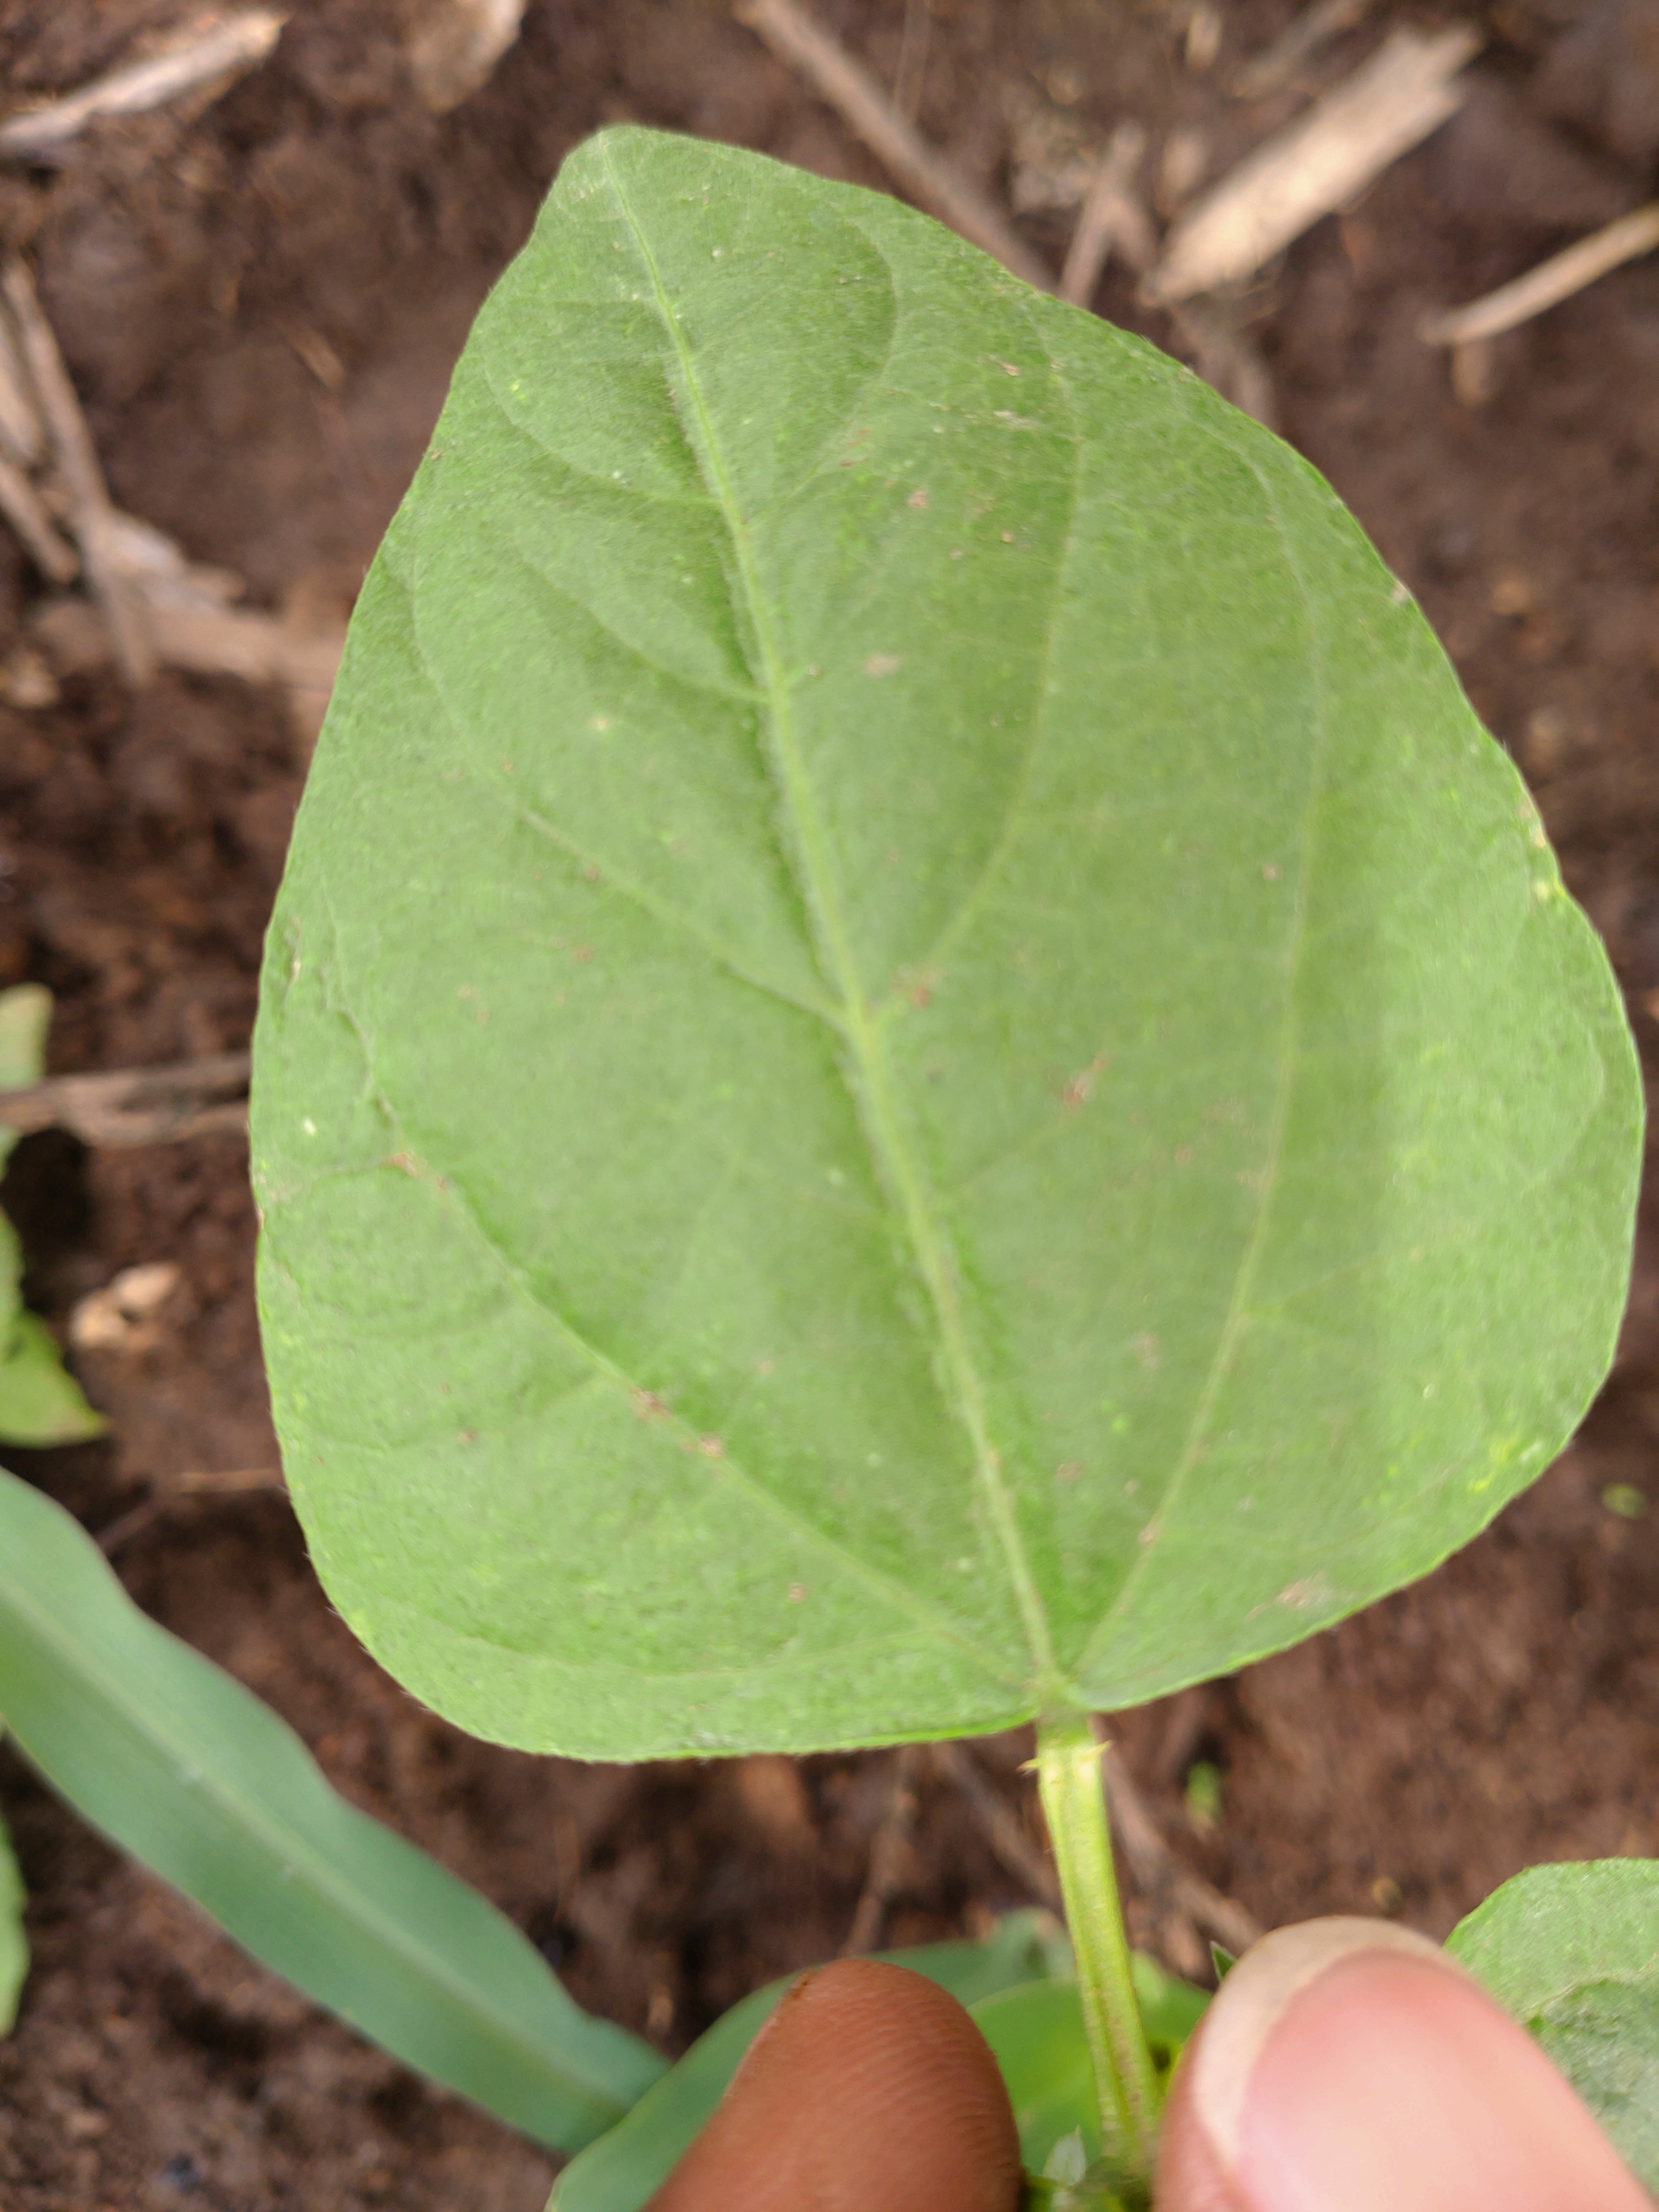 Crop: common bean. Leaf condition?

healthy
